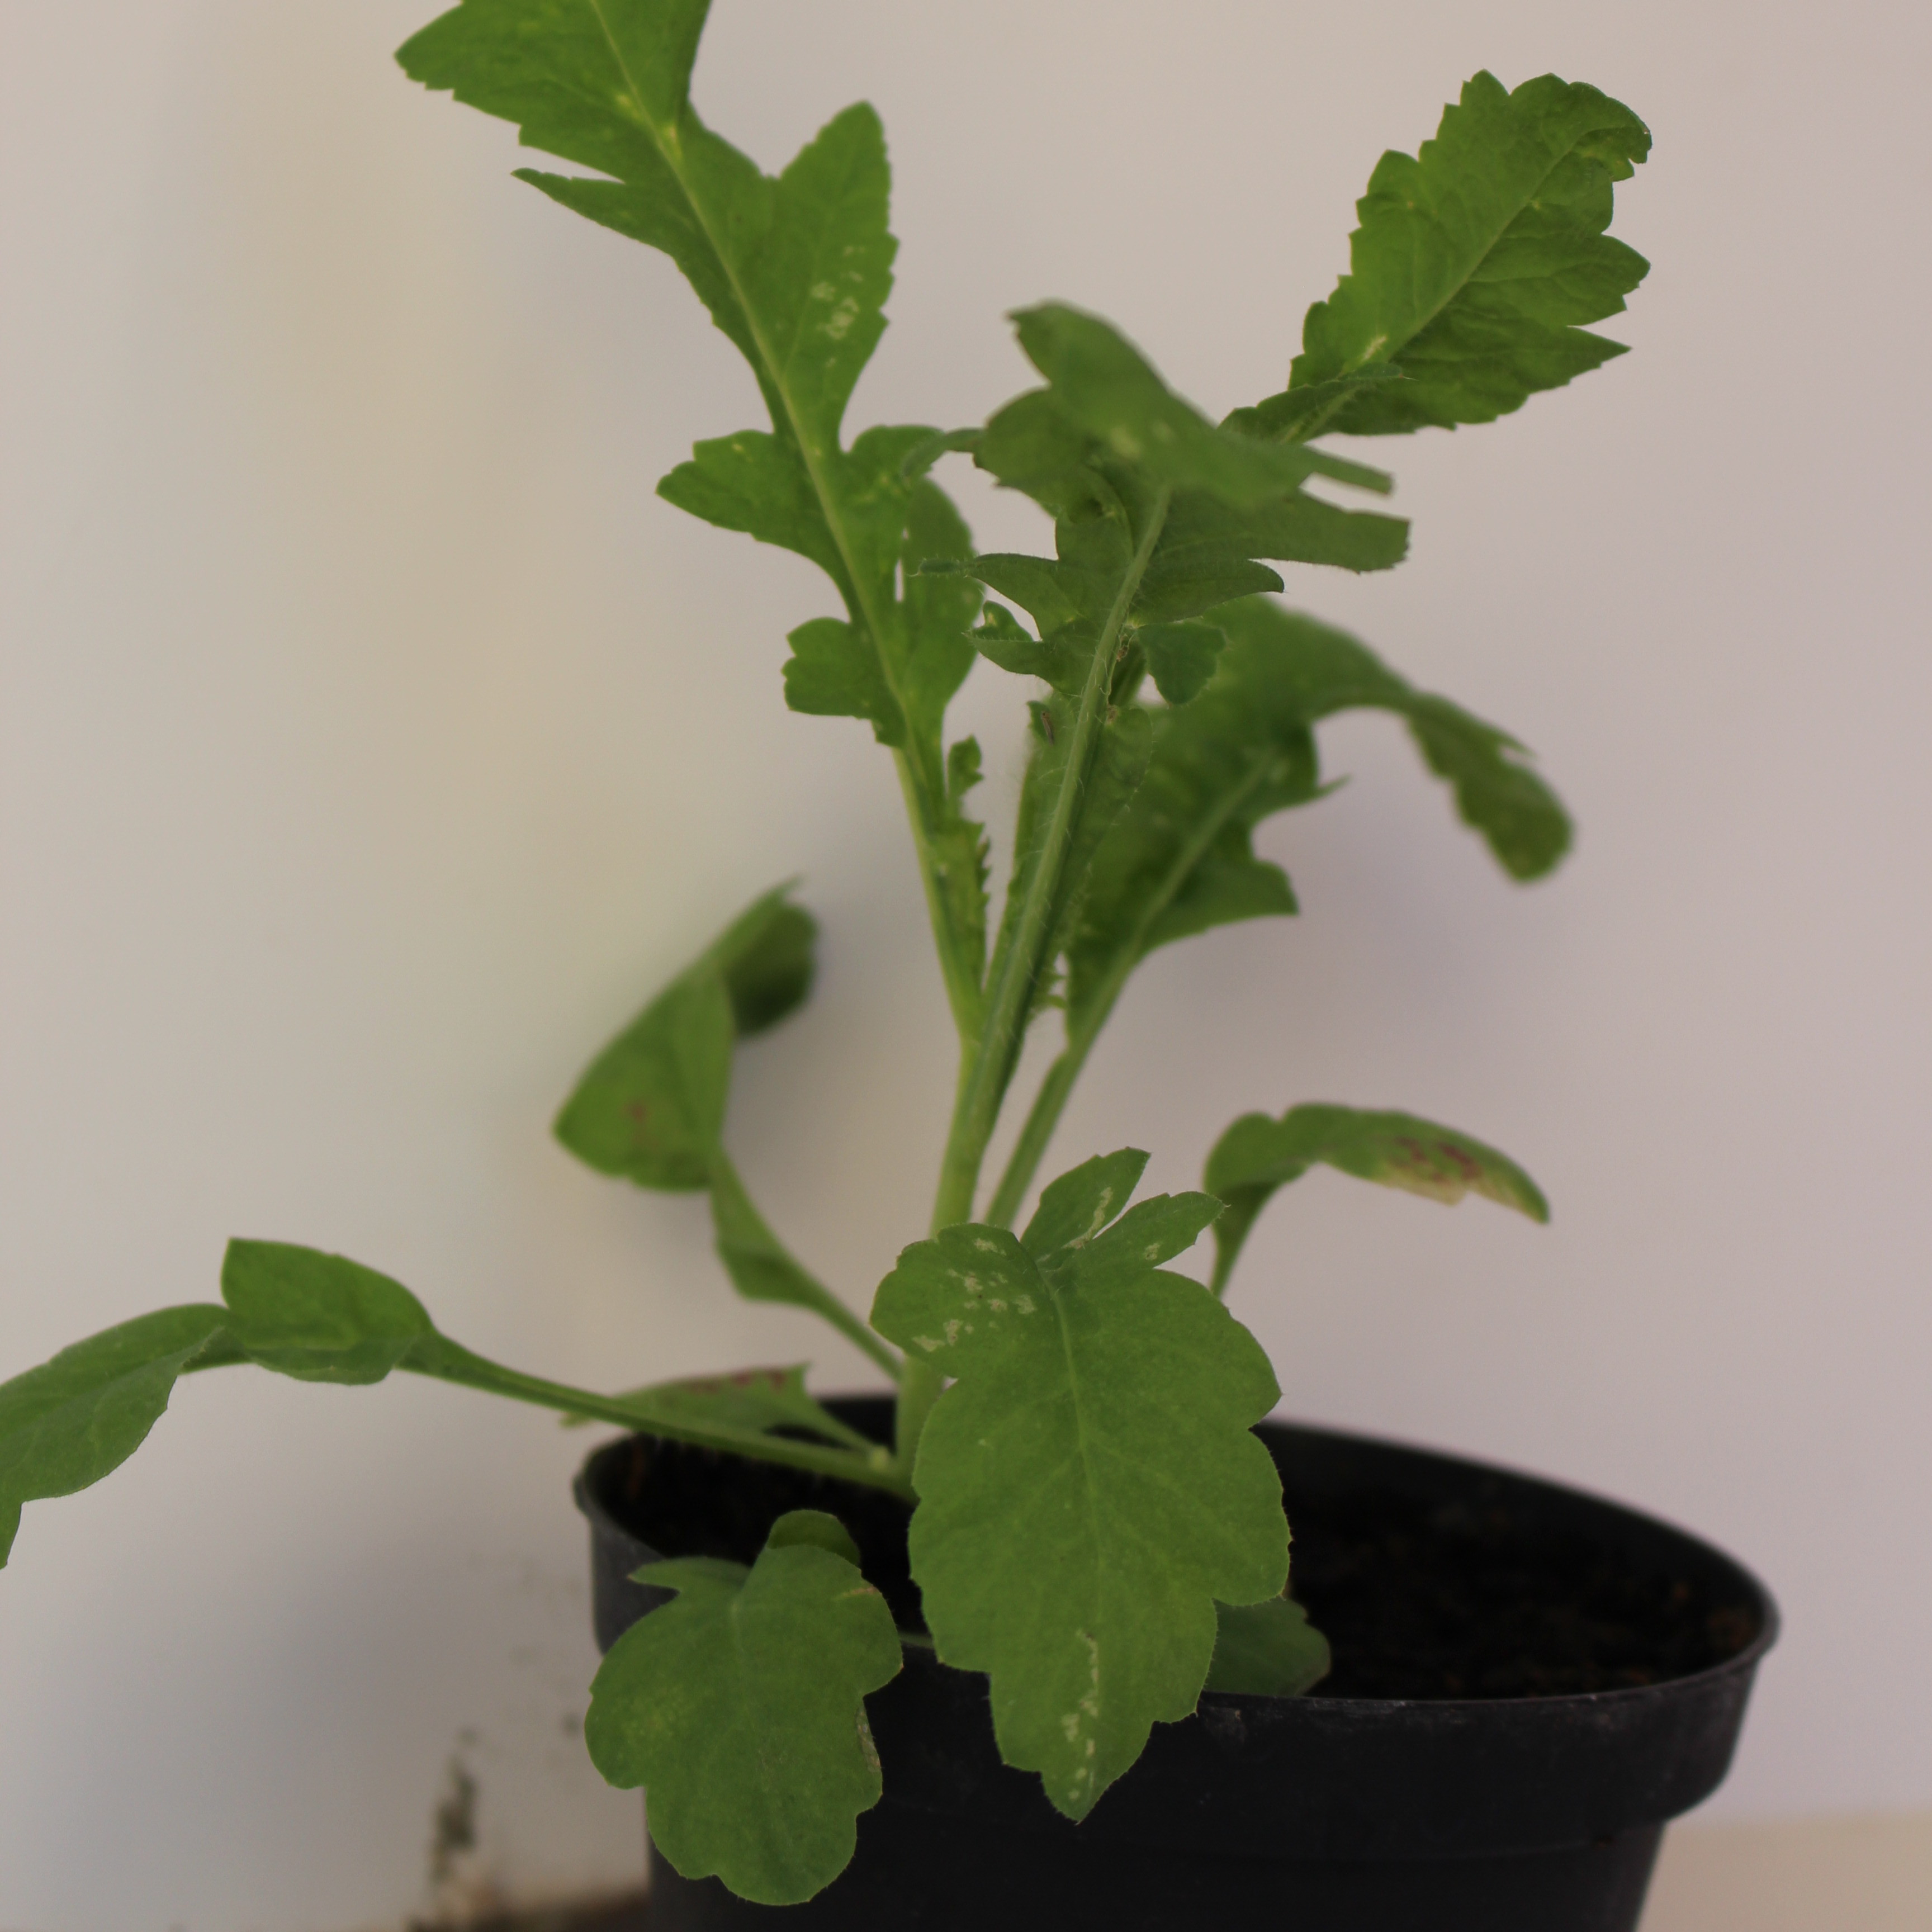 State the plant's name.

Papaver rhoeas
